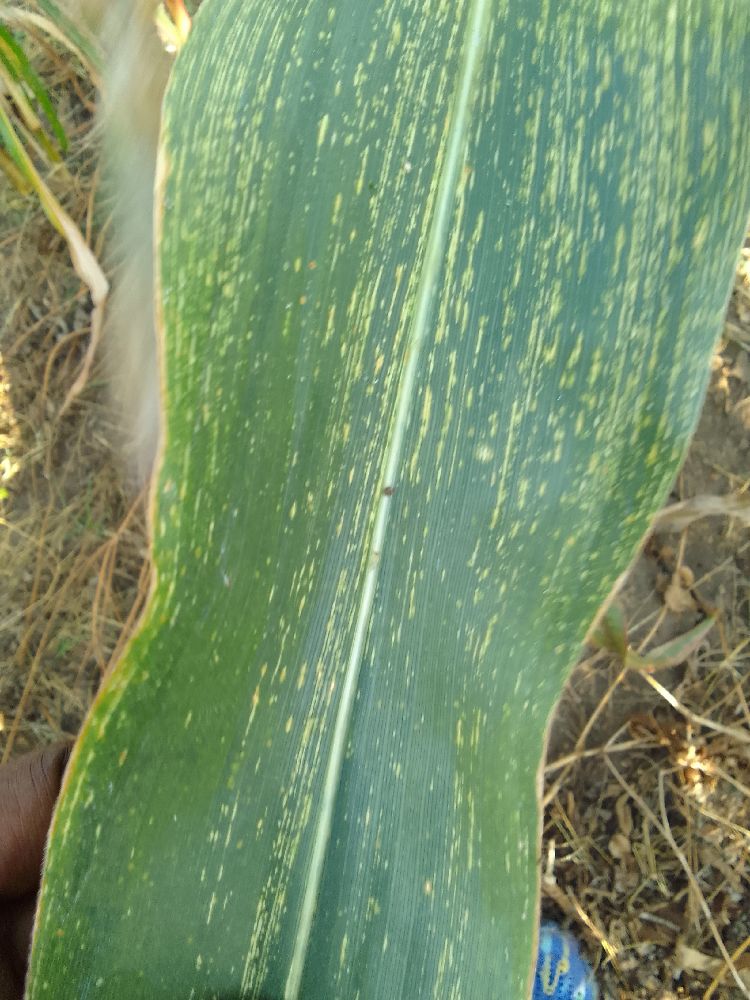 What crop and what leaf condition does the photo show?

maize, maize streak virus
